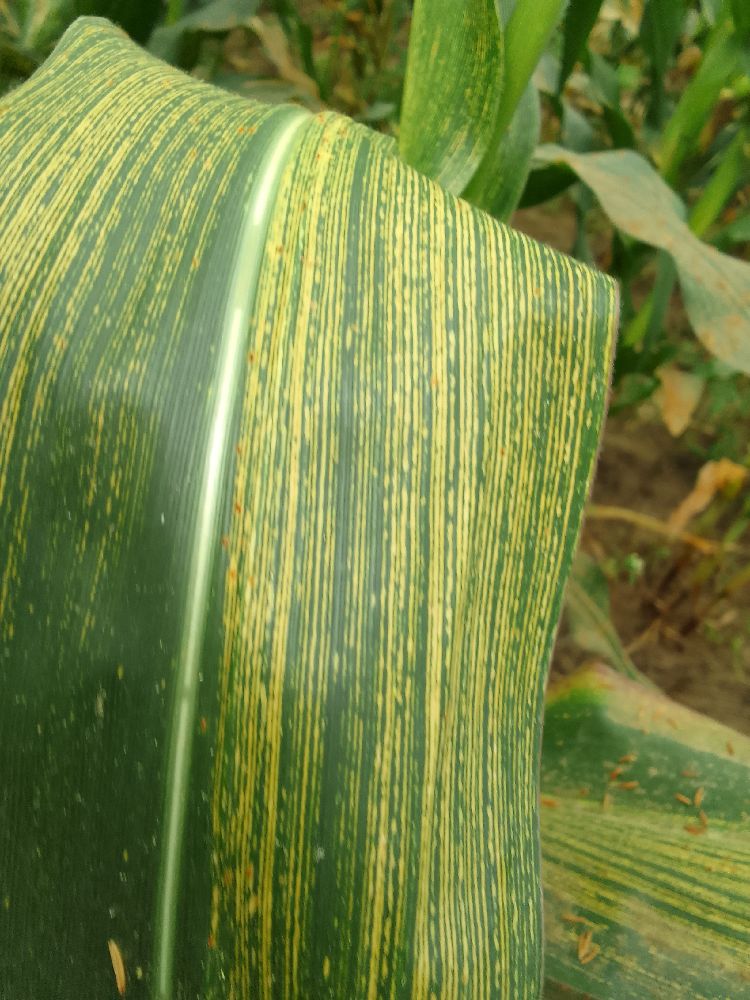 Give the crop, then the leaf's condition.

maize, maize streak virus
